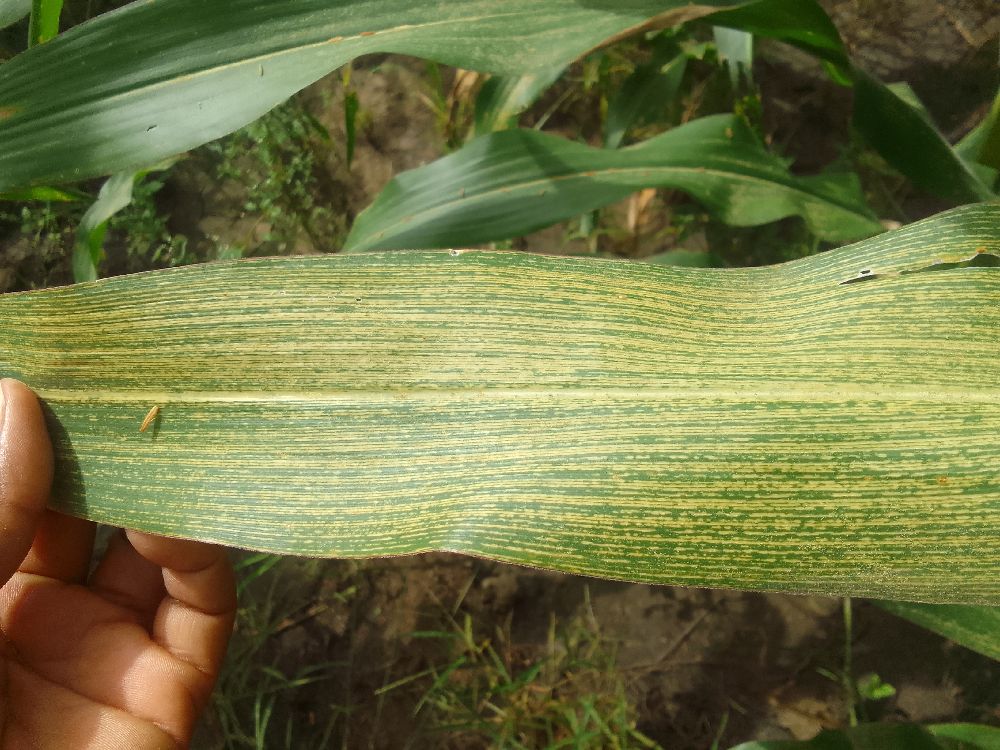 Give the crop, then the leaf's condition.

maize, maize streak virus
